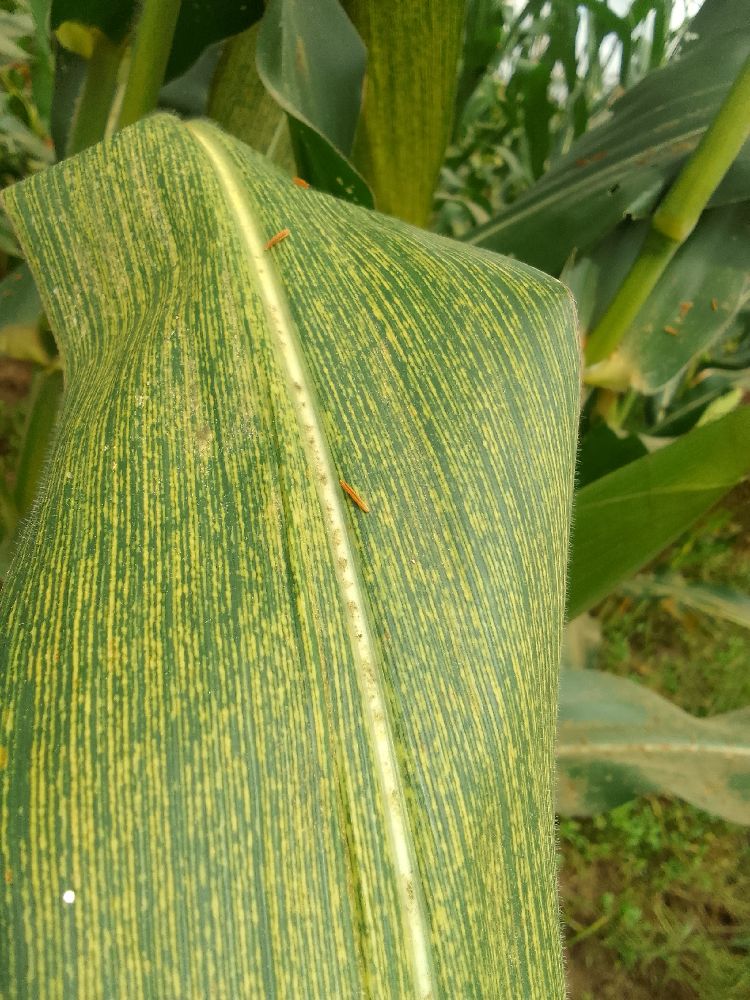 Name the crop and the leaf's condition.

maize, maize streak virus
